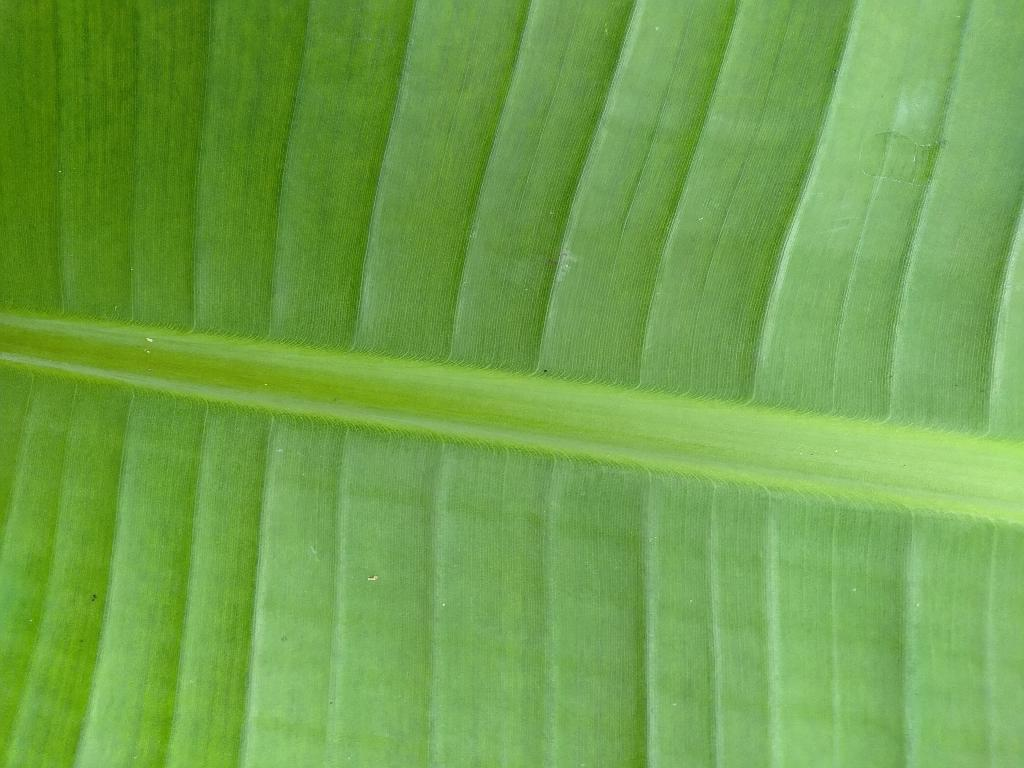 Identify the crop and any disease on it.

banana, healthy
